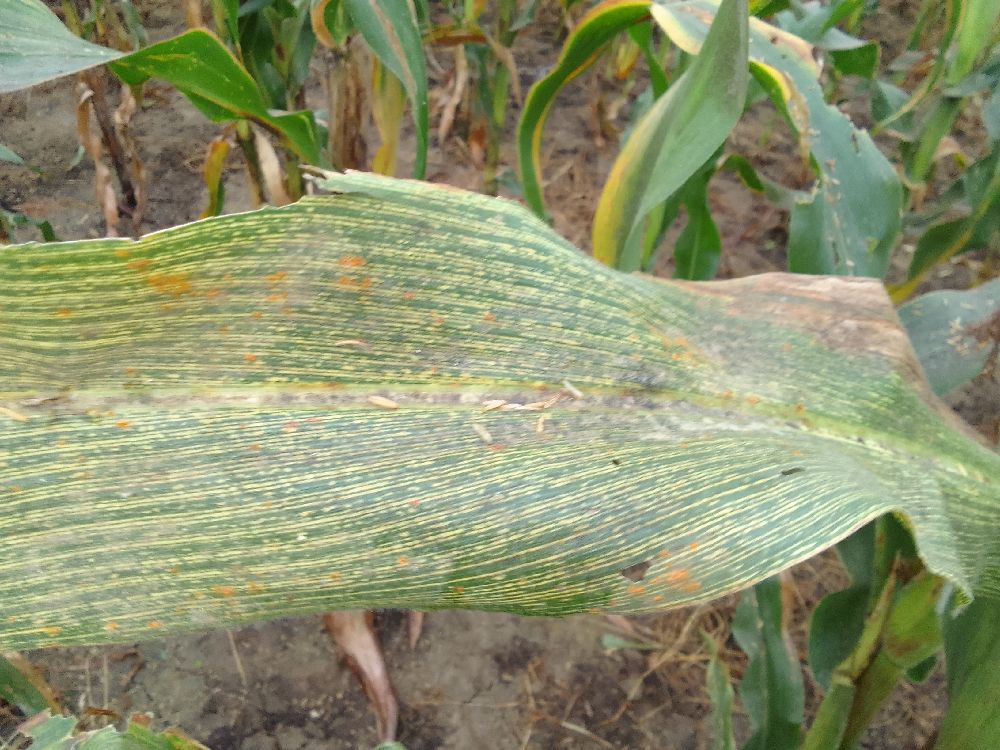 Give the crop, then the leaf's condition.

maize, maize streak virus
